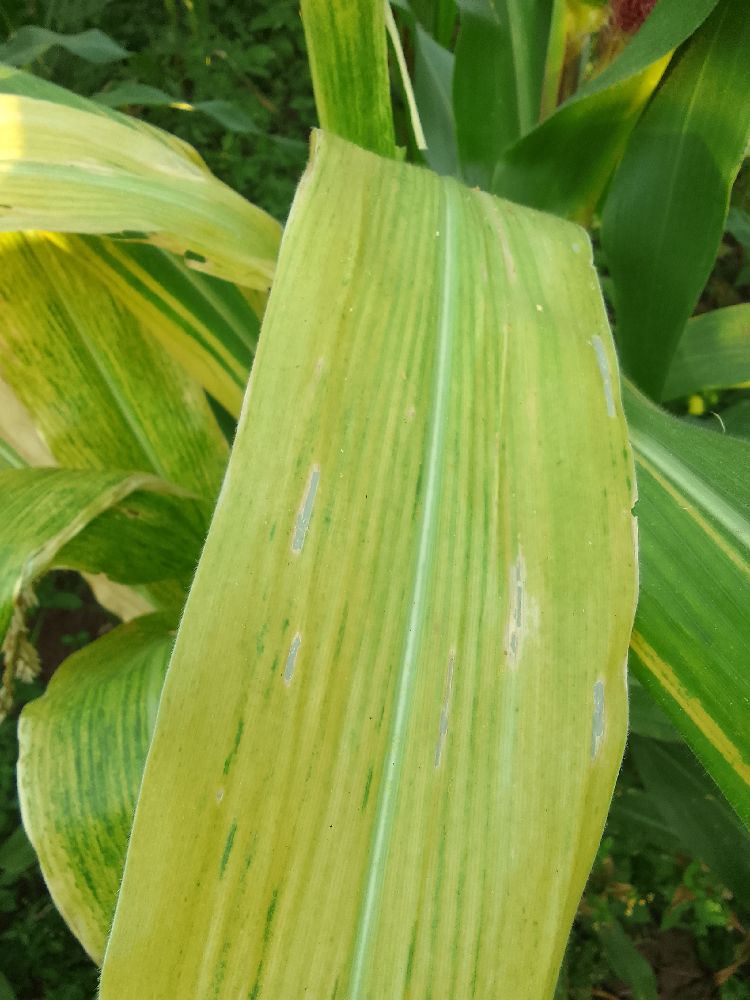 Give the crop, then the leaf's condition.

maize, maize lethal necrosis
